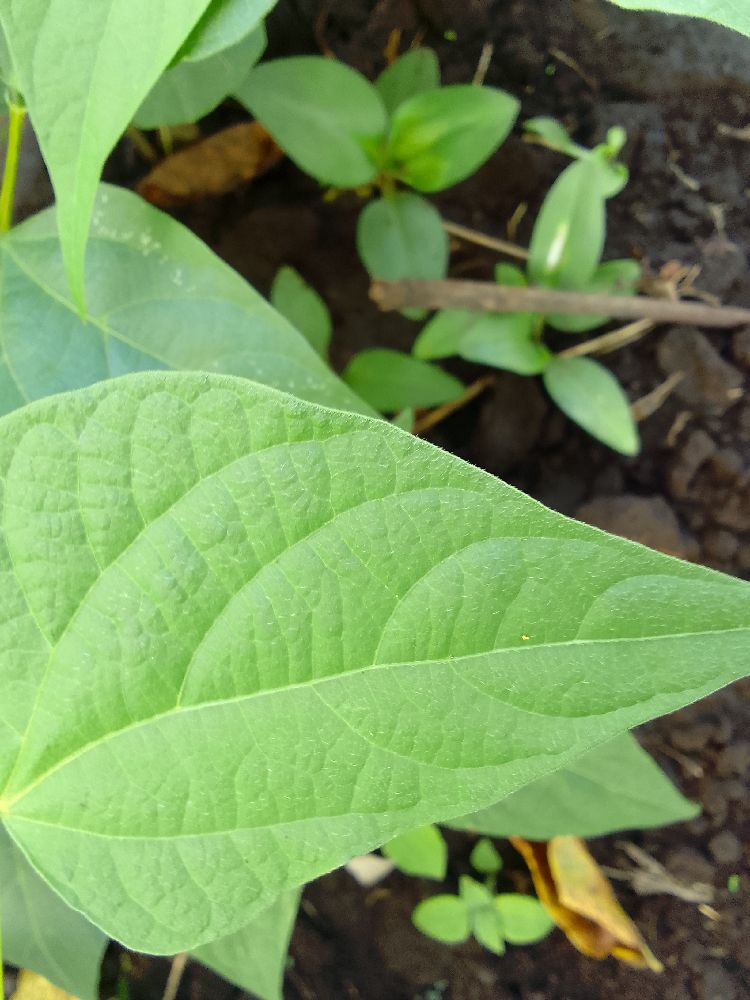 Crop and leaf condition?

common bean, healthy
